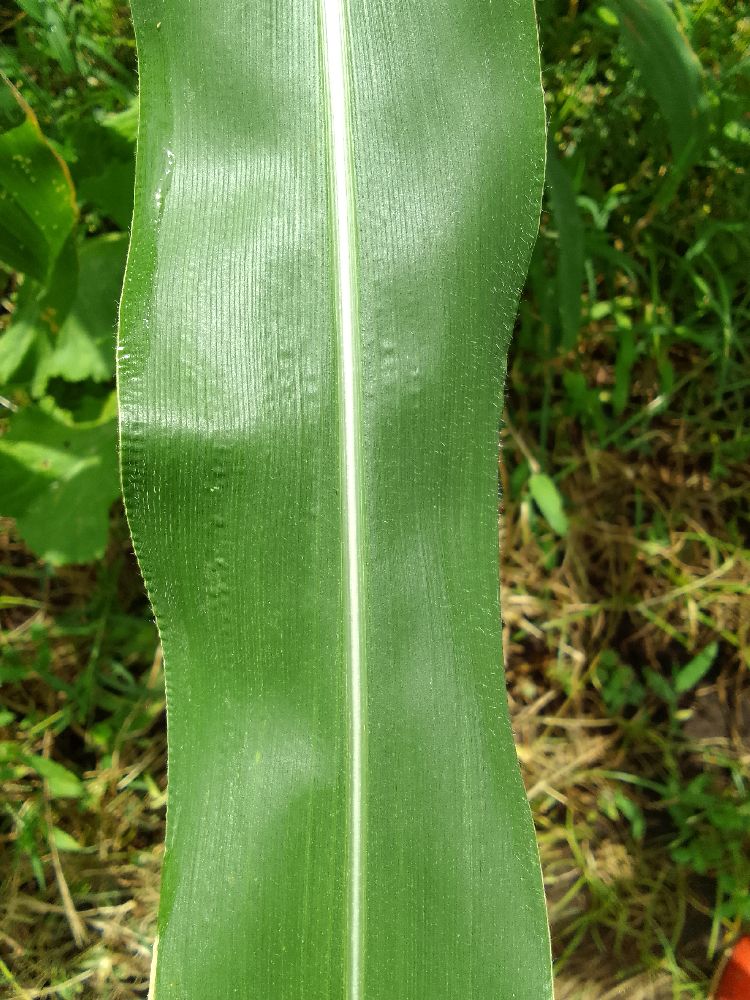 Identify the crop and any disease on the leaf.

maize, healthy
